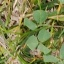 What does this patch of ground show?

unstructured weed
